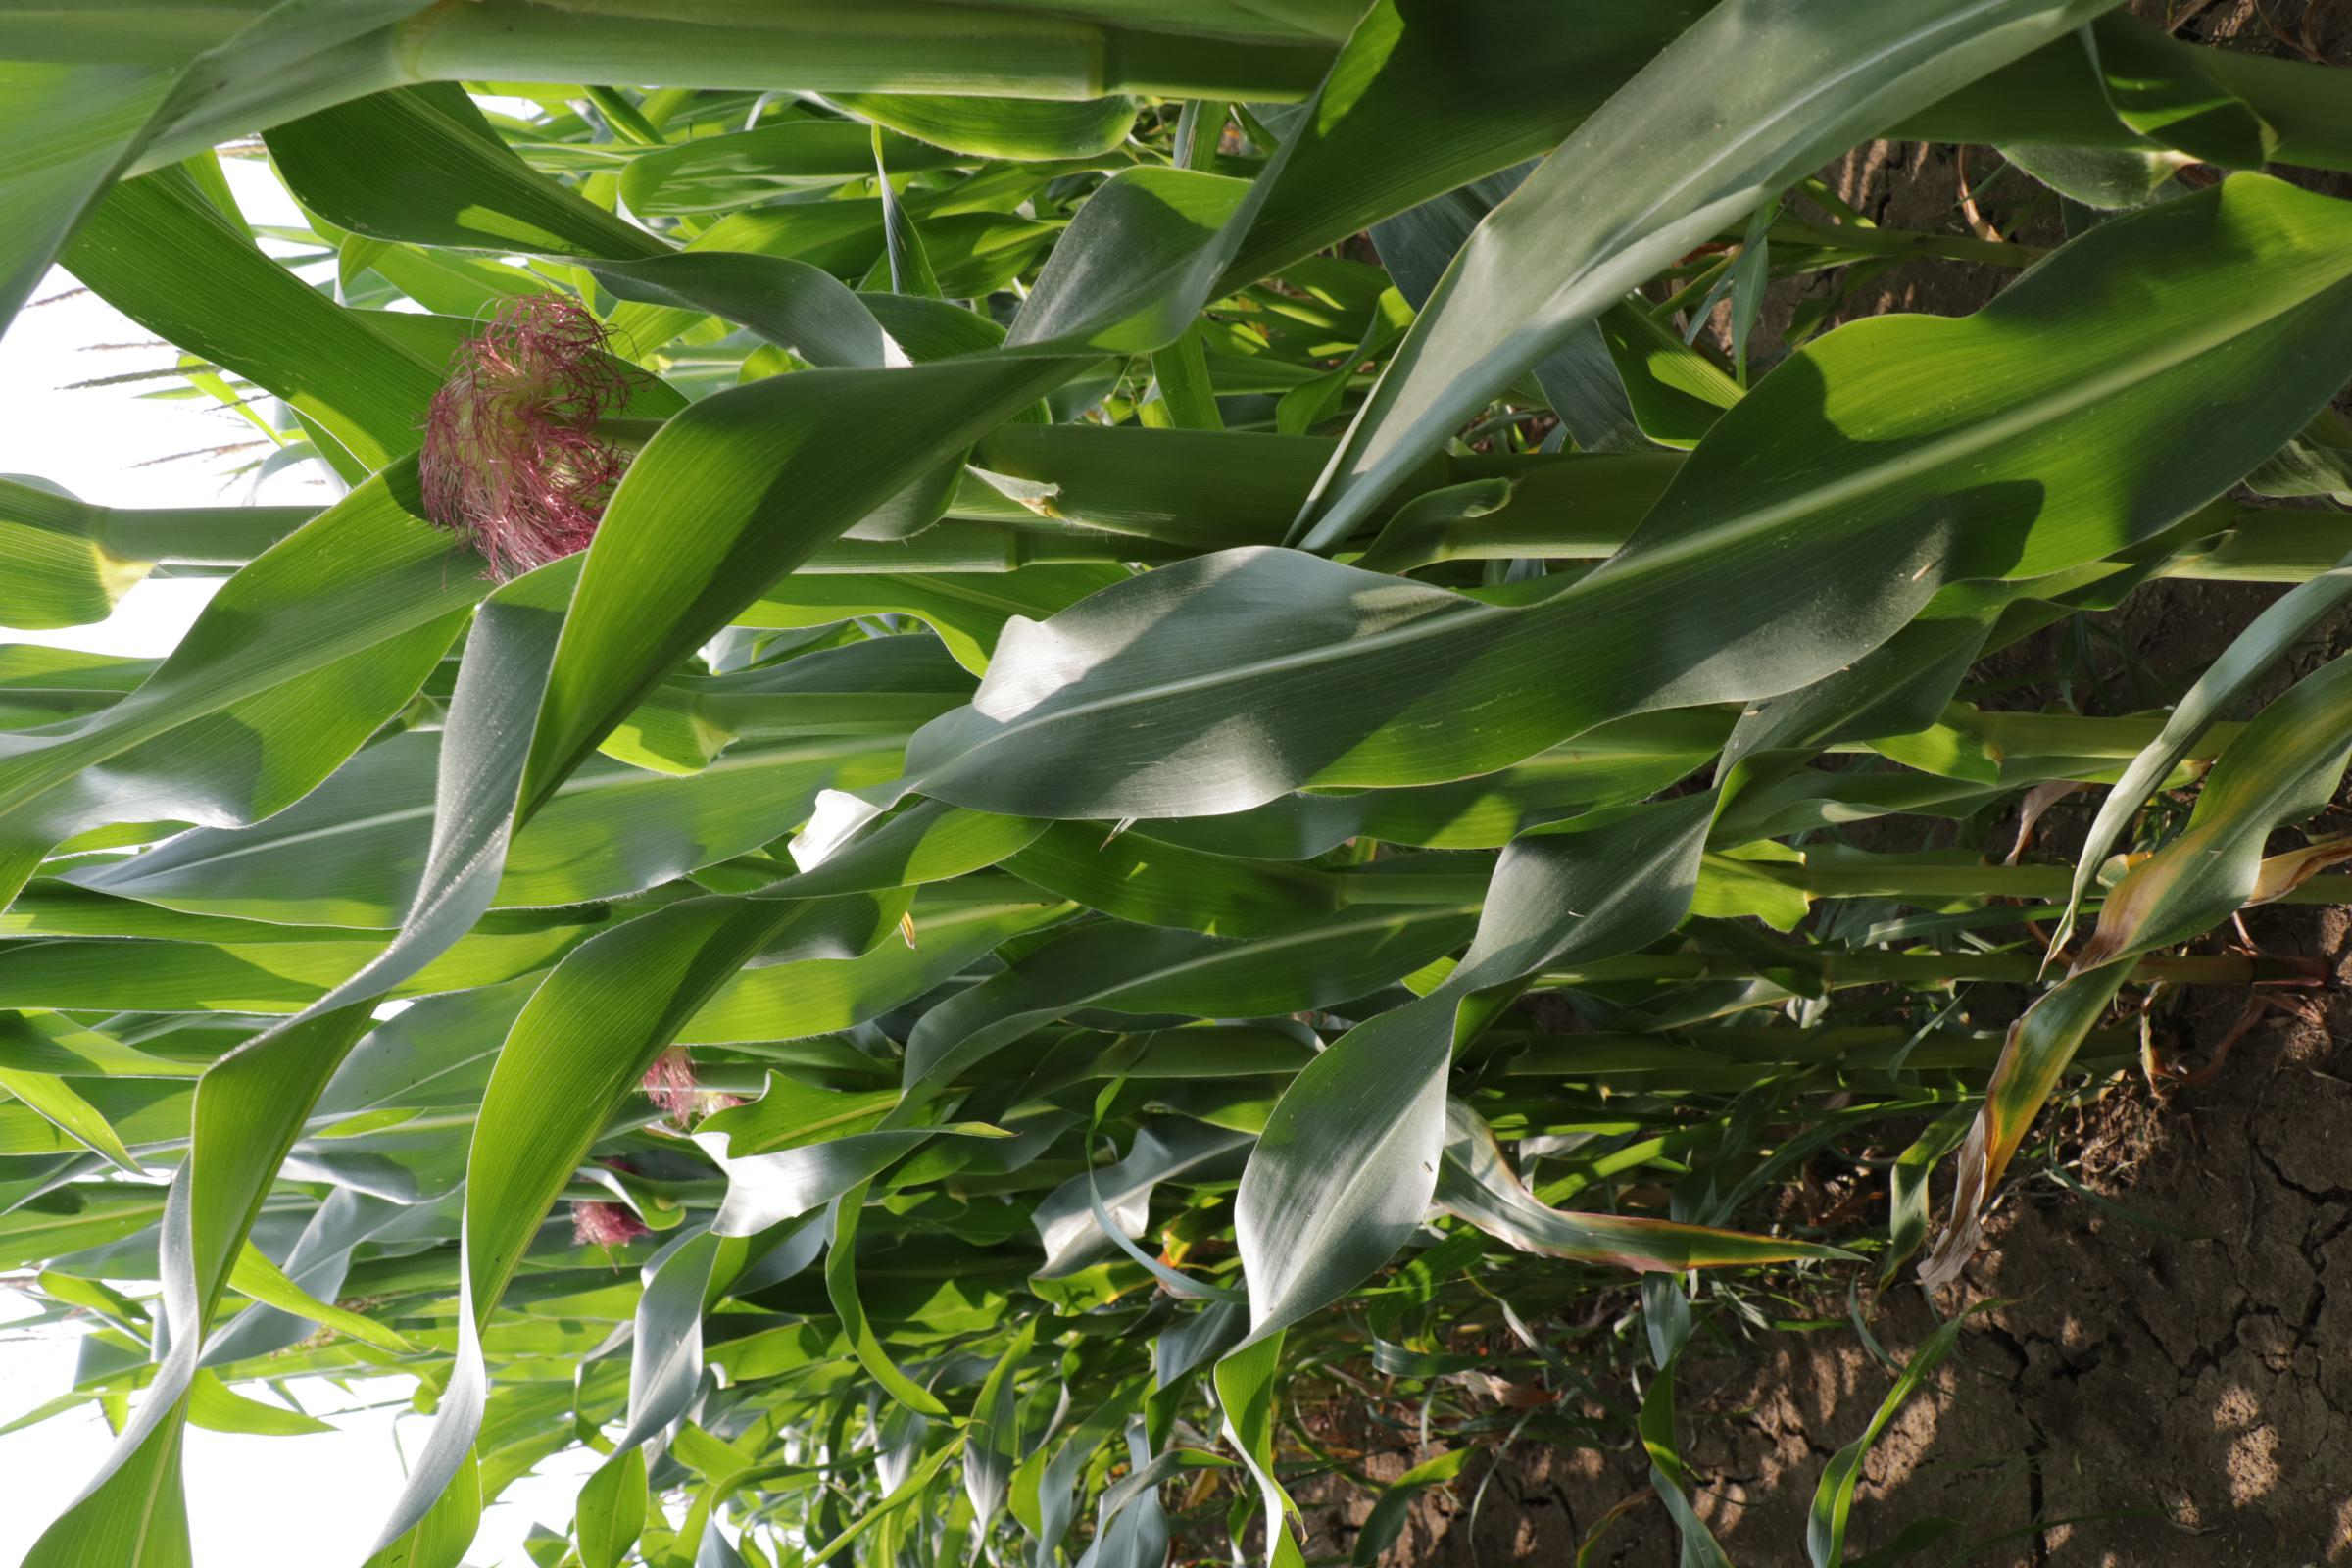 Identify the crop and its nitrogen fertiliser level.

maize, full nitrogen fertilisation
